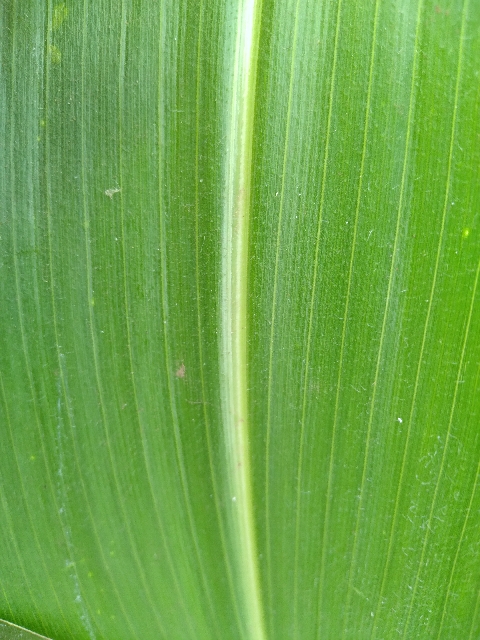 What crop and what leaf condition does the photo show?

maize, healthy
